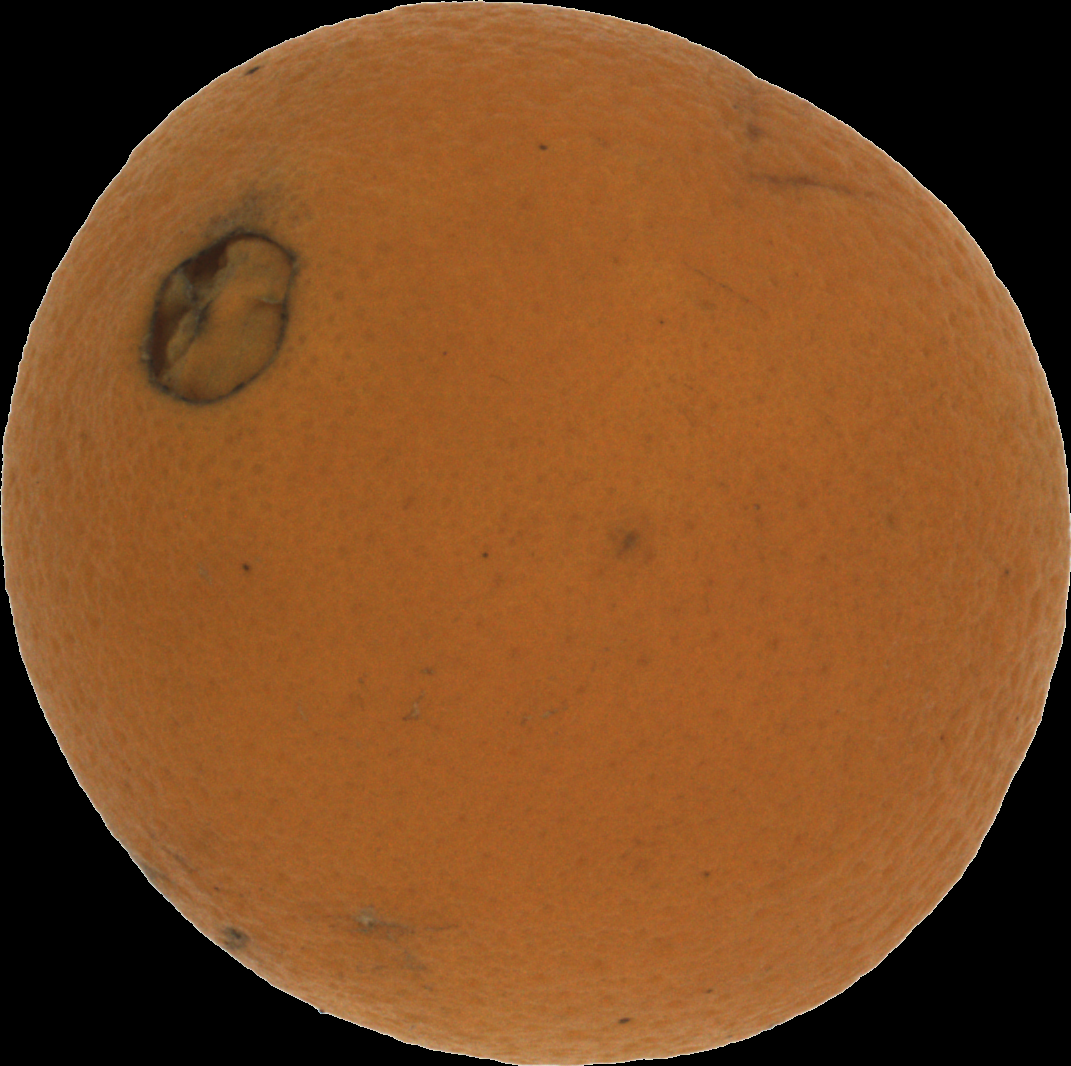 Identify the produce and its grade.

orange, bad
